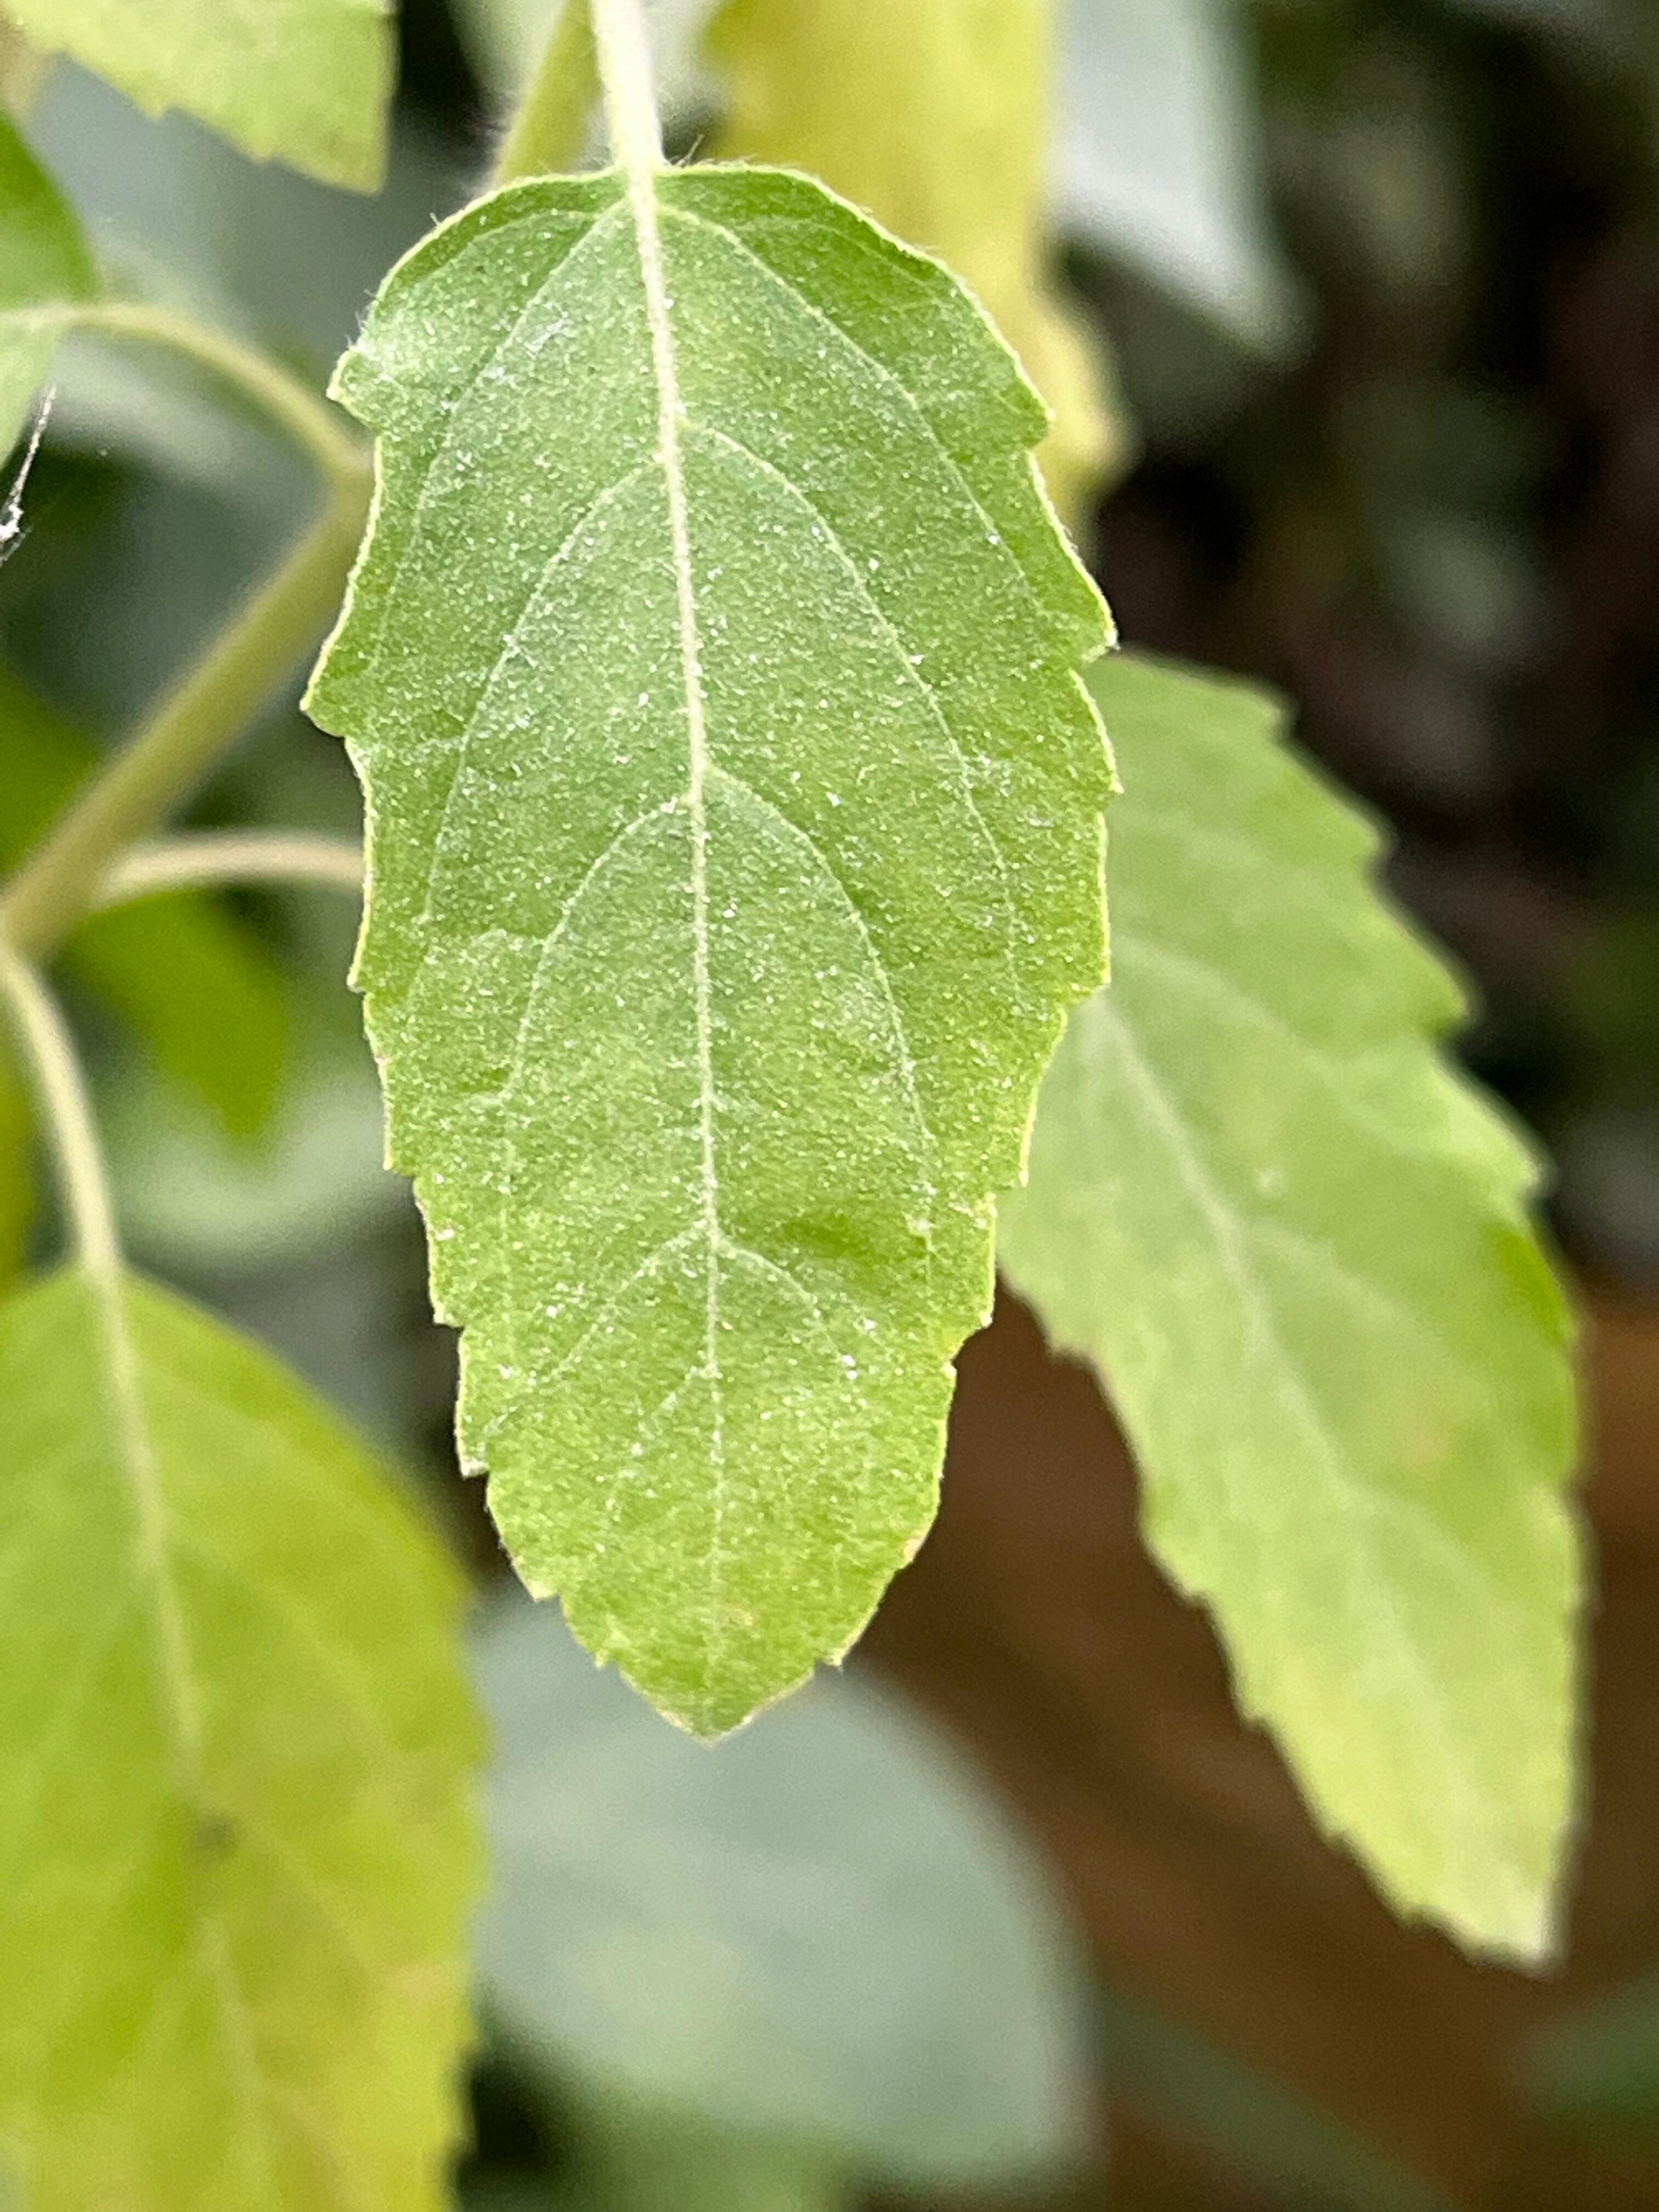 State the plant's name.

tulshi
